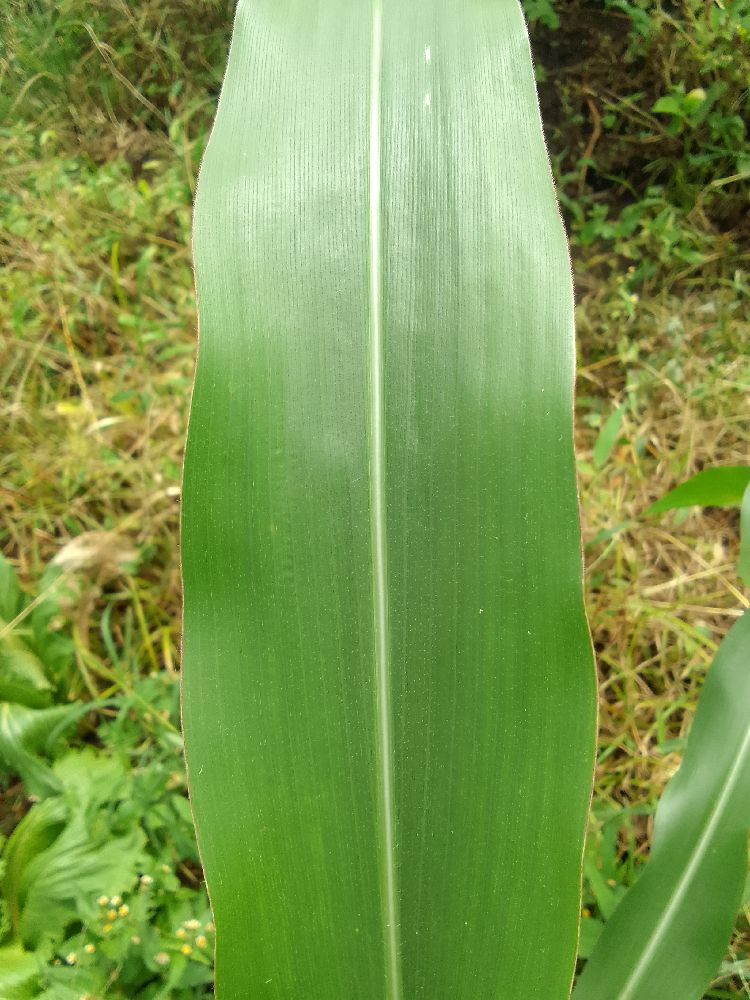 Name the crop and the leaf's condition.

maize, healthy
